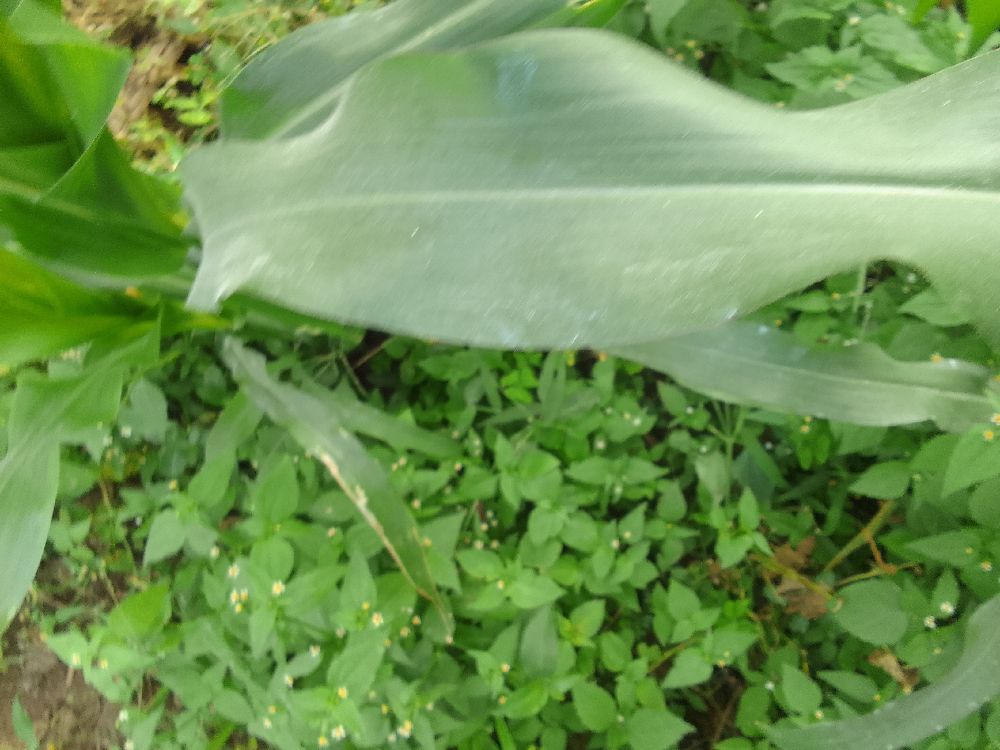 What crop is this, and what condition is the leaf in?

maize, healthy
